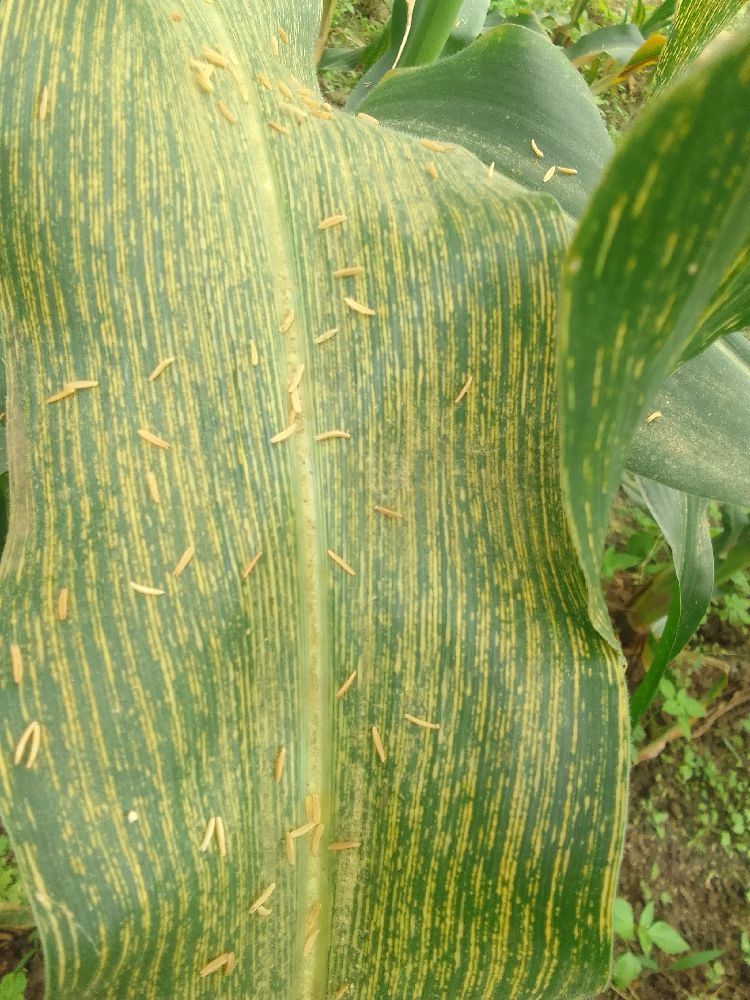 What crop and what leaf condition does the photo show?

maize, maize streak virus
